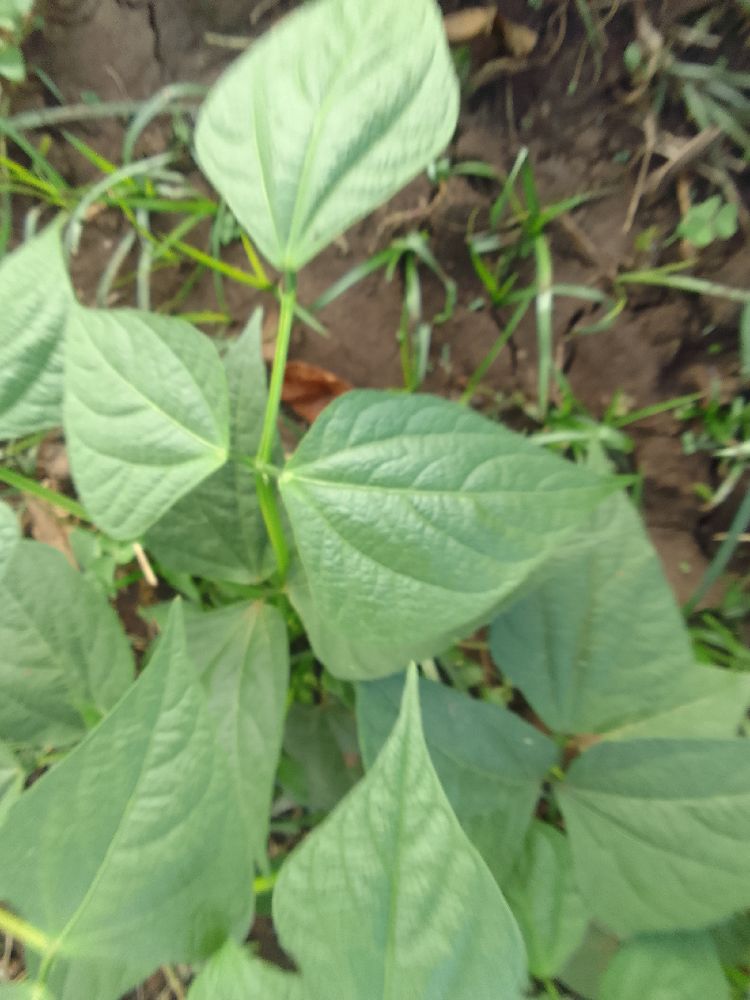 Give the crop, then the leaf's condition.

common bean, healthy
